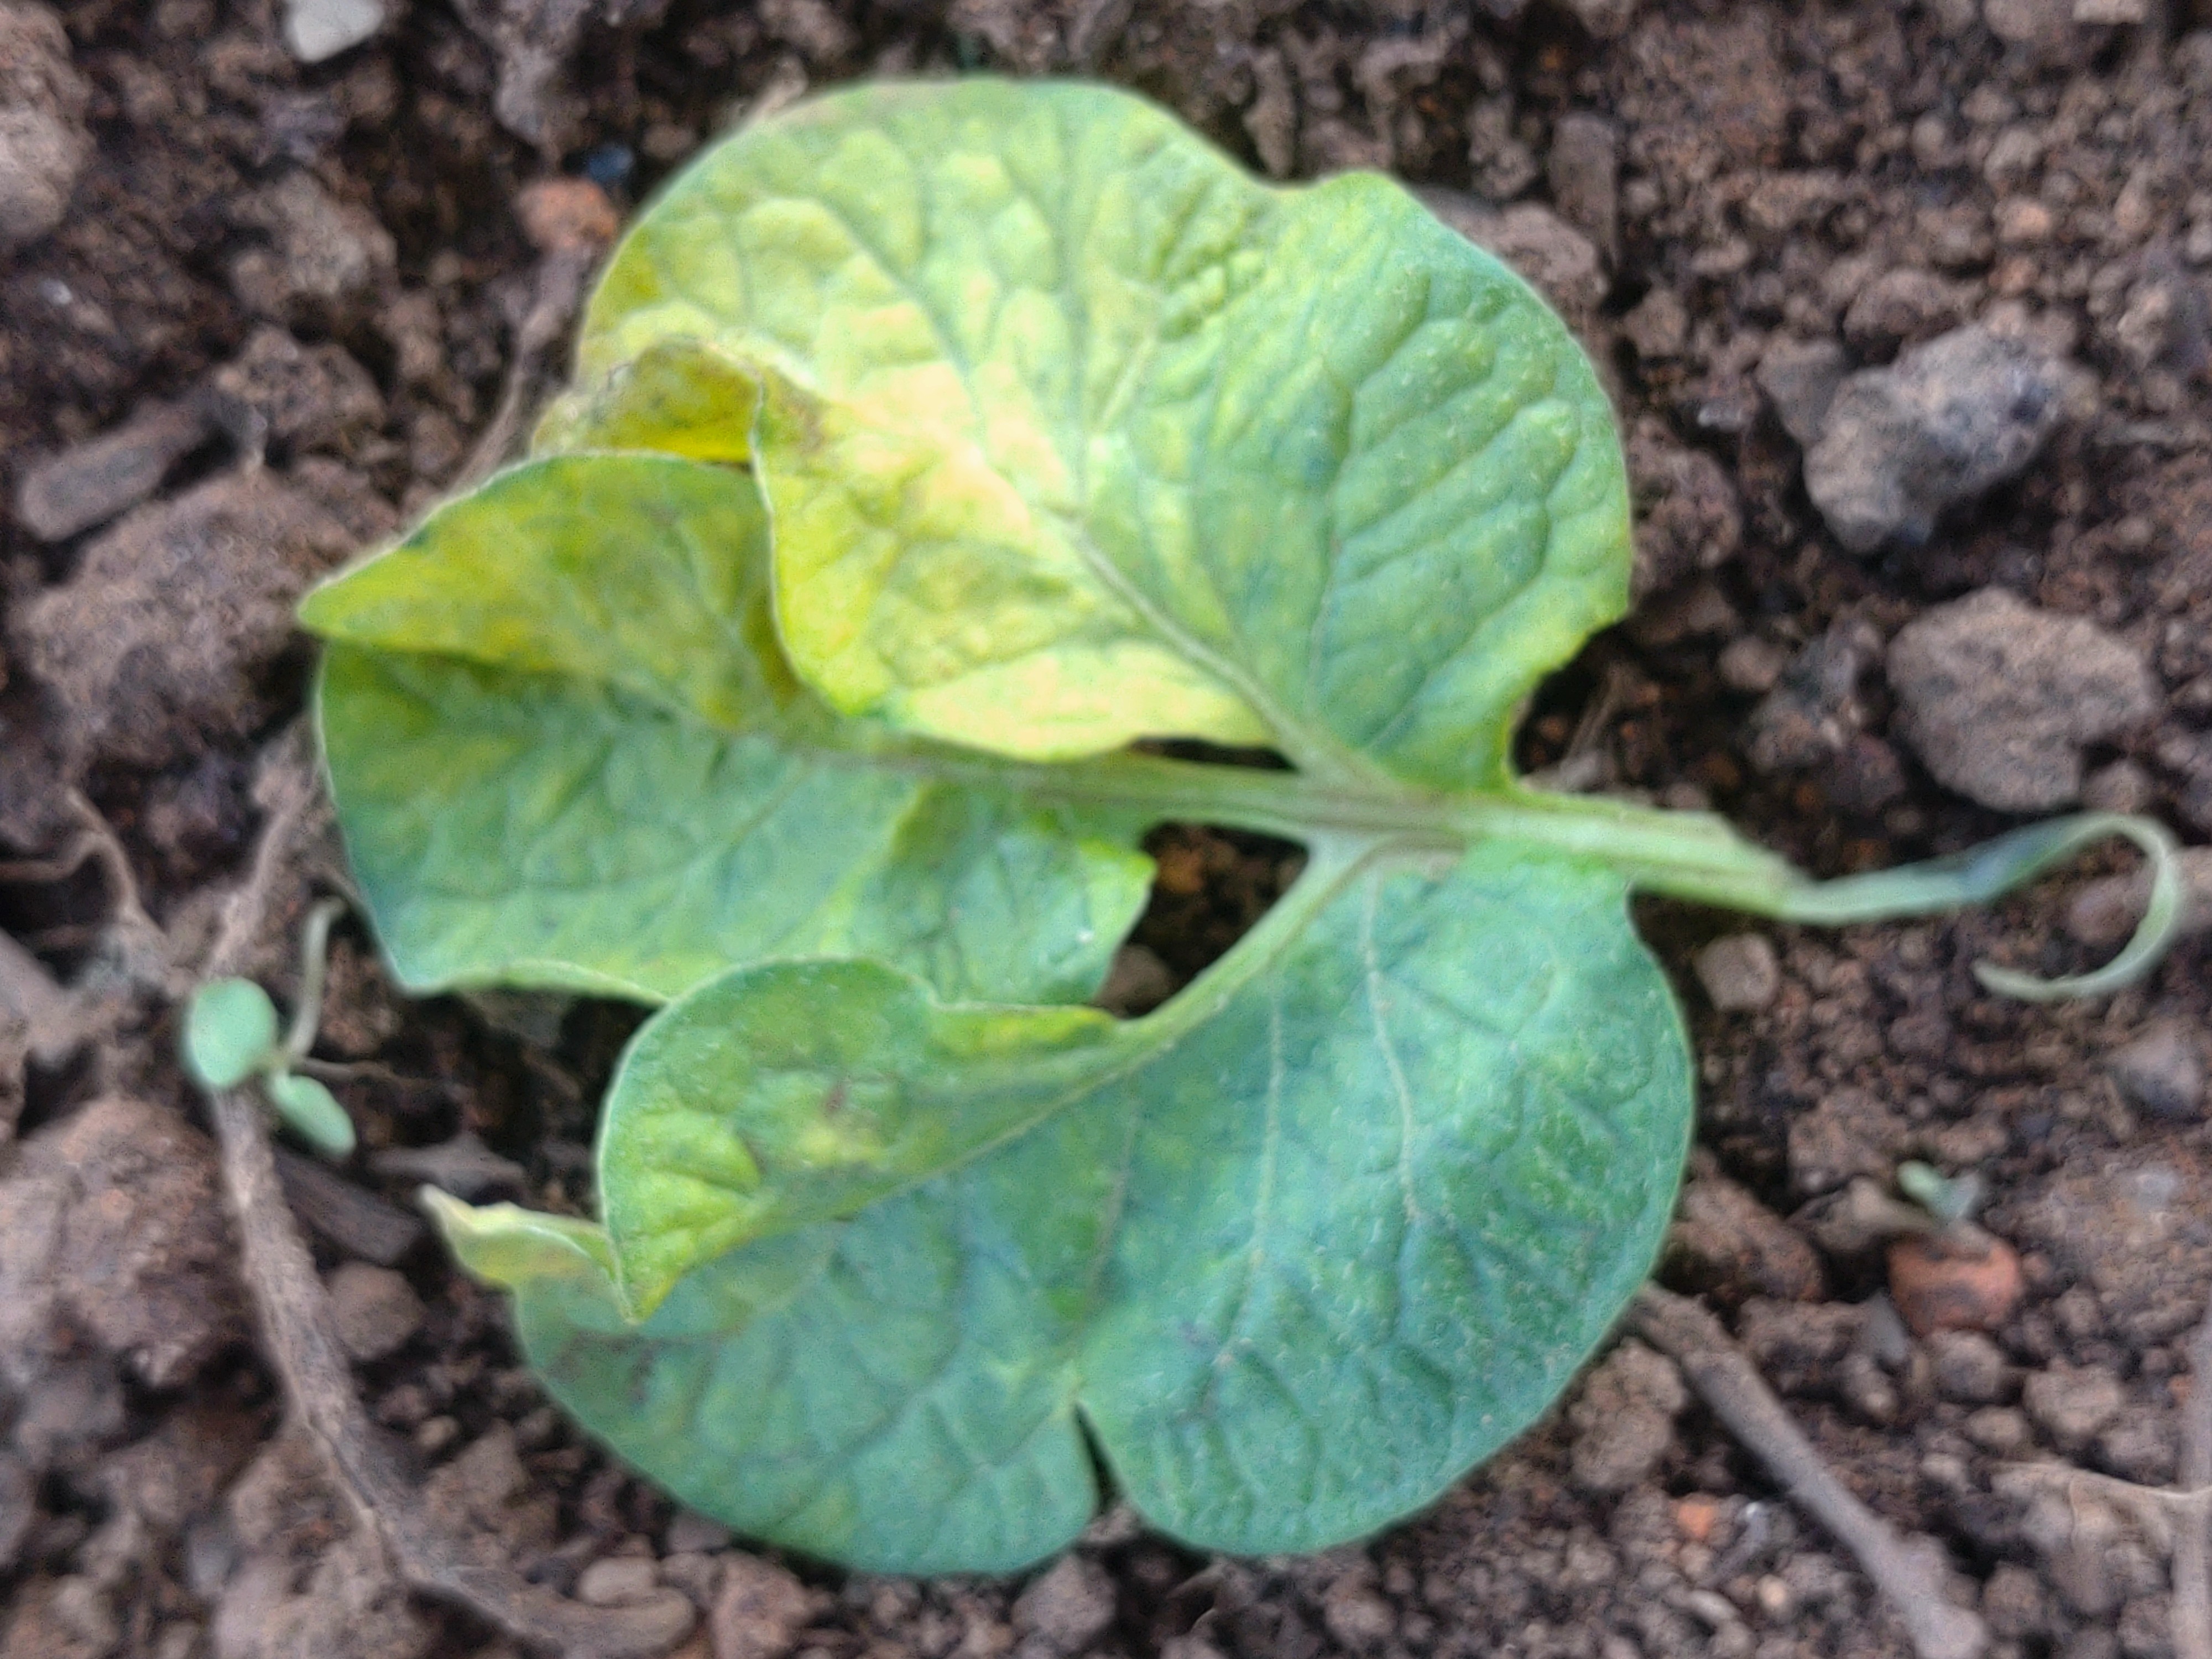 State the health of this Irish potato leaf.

late blight
